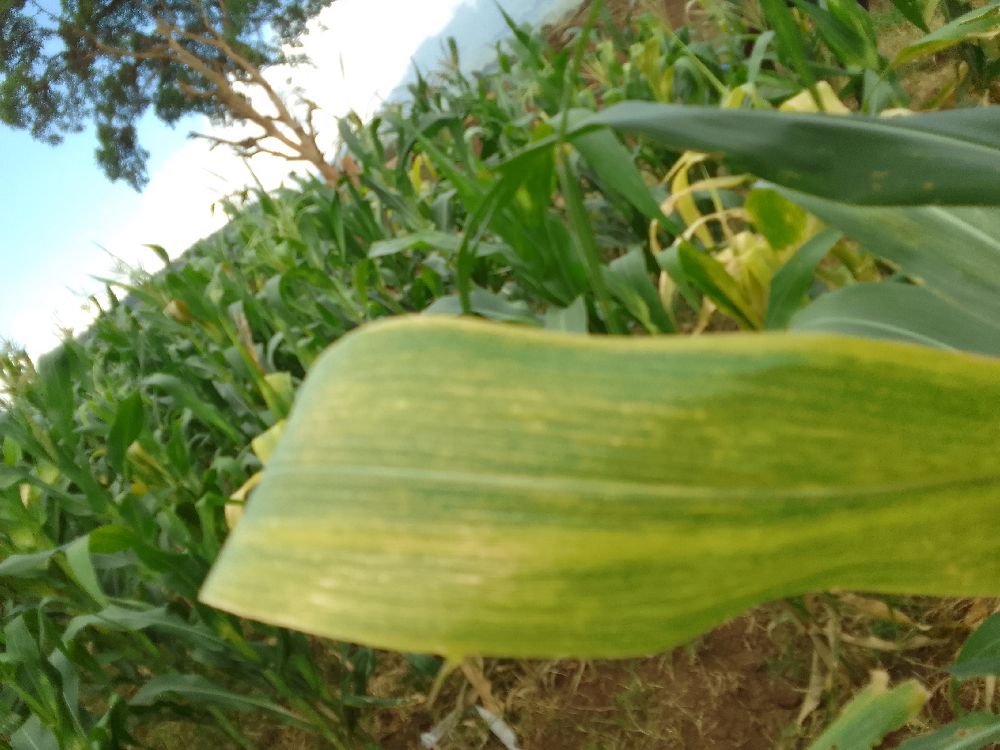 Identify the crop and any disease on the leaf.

maize, maize lethal necrosis
